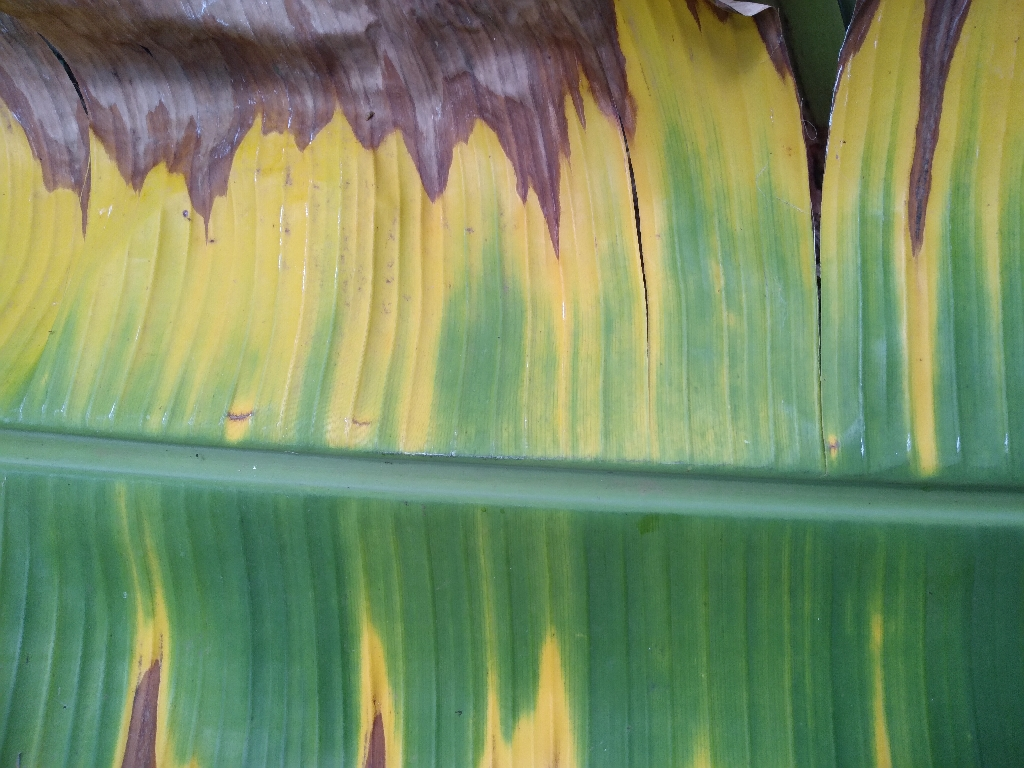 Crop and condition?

banana, fusarium wilt race 1
